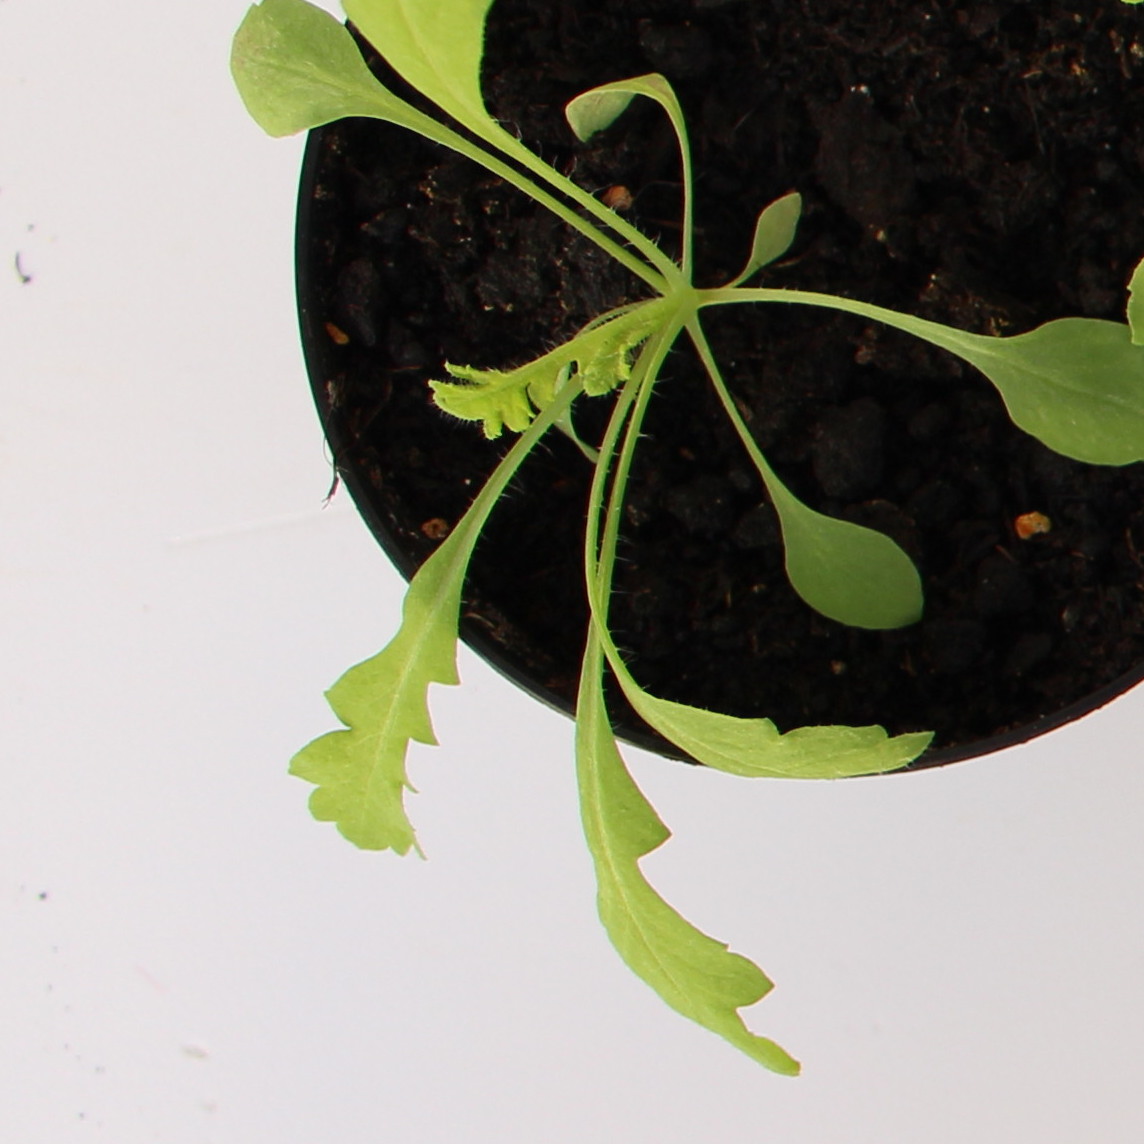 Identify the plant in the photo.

Papaver rhoeas
